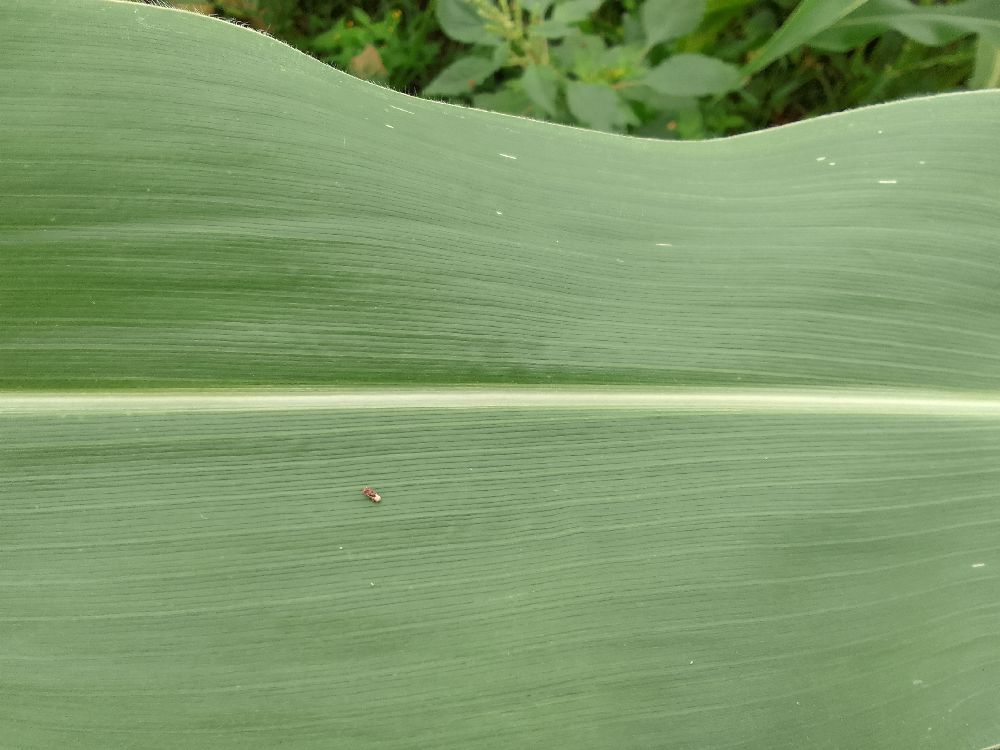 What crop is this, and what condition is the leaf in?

maize, healthy
